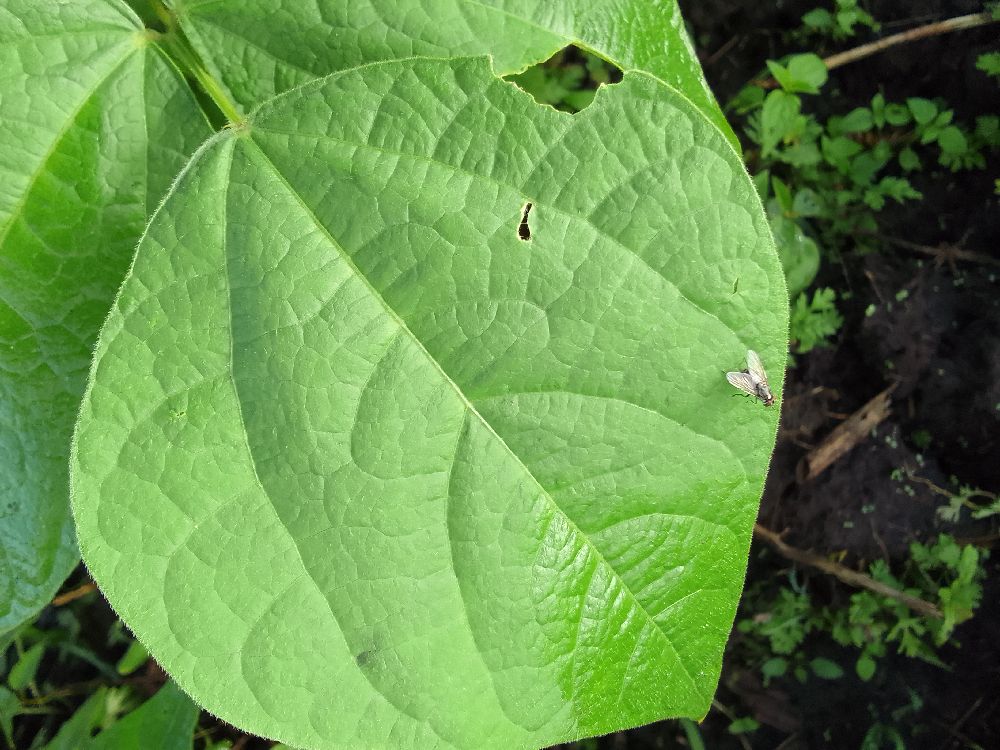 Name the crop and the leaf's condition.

common bean, healthy
